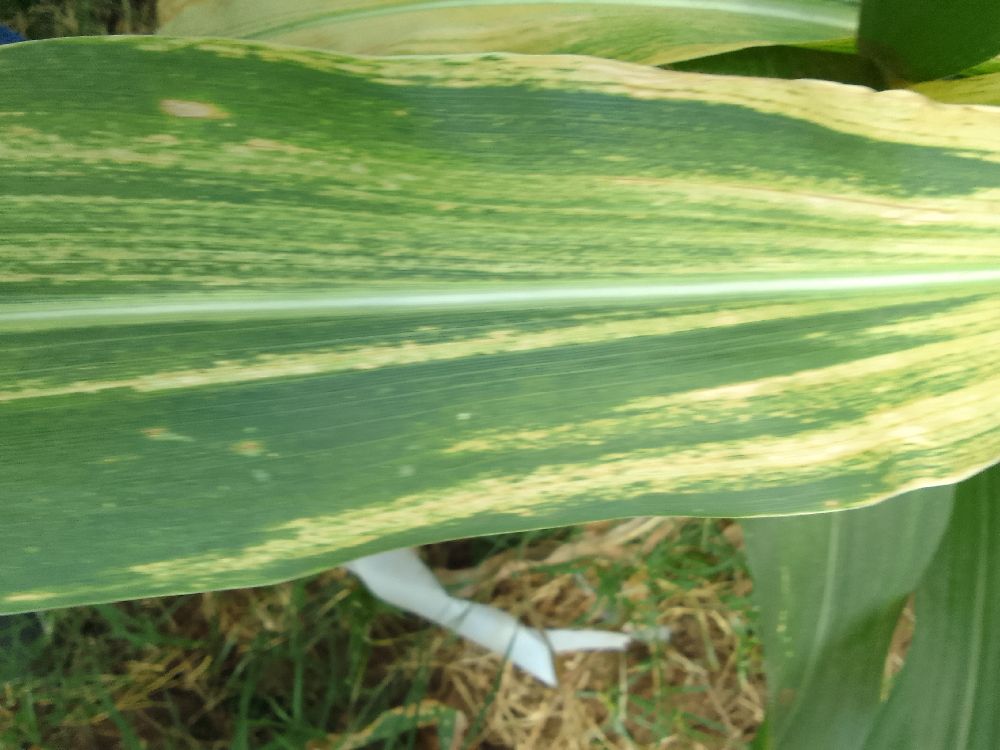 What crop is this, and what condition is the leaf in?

maize, maize lethal necrosis
